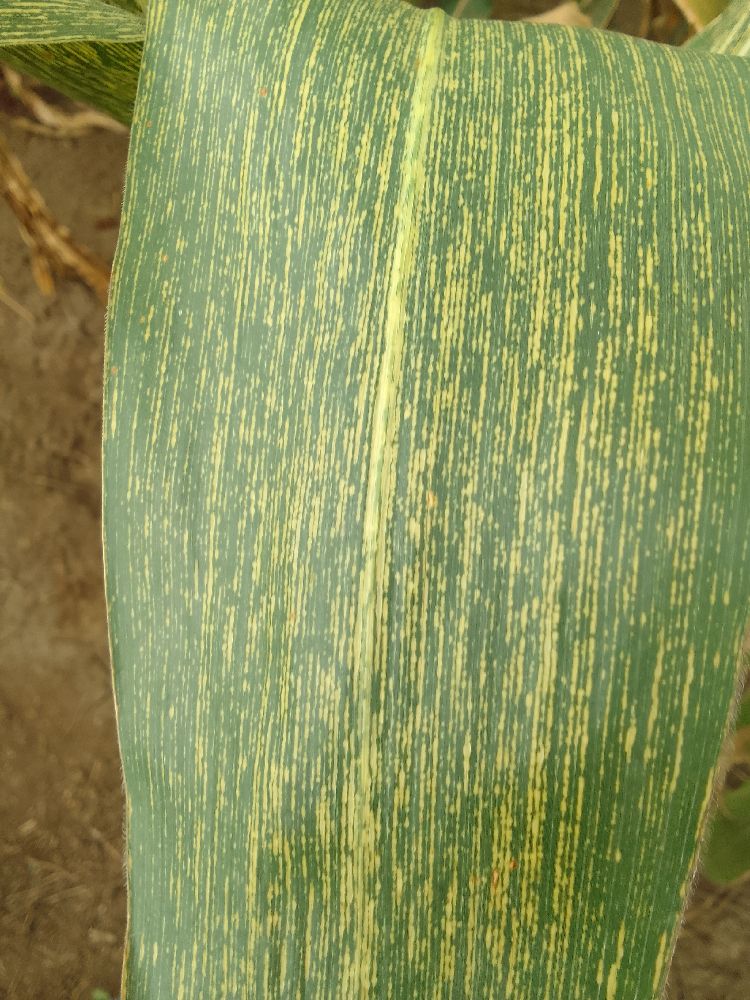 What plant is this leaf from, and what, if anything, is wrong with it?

maize, maize streak virus
